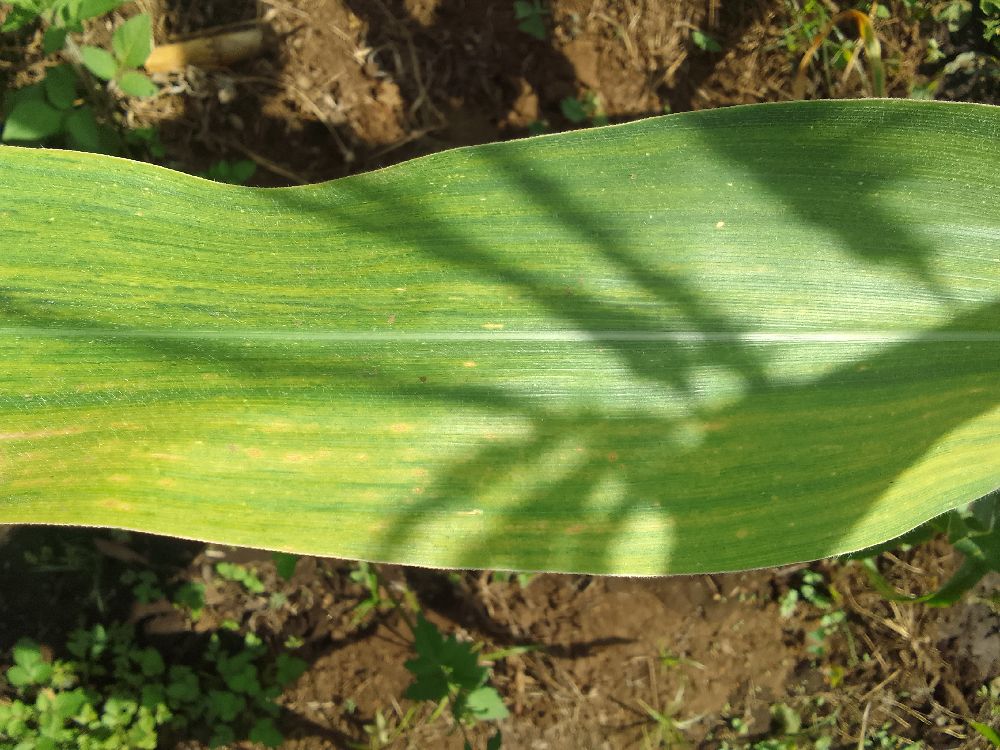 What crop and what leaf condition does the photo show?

maize, maize lethal necrosis
